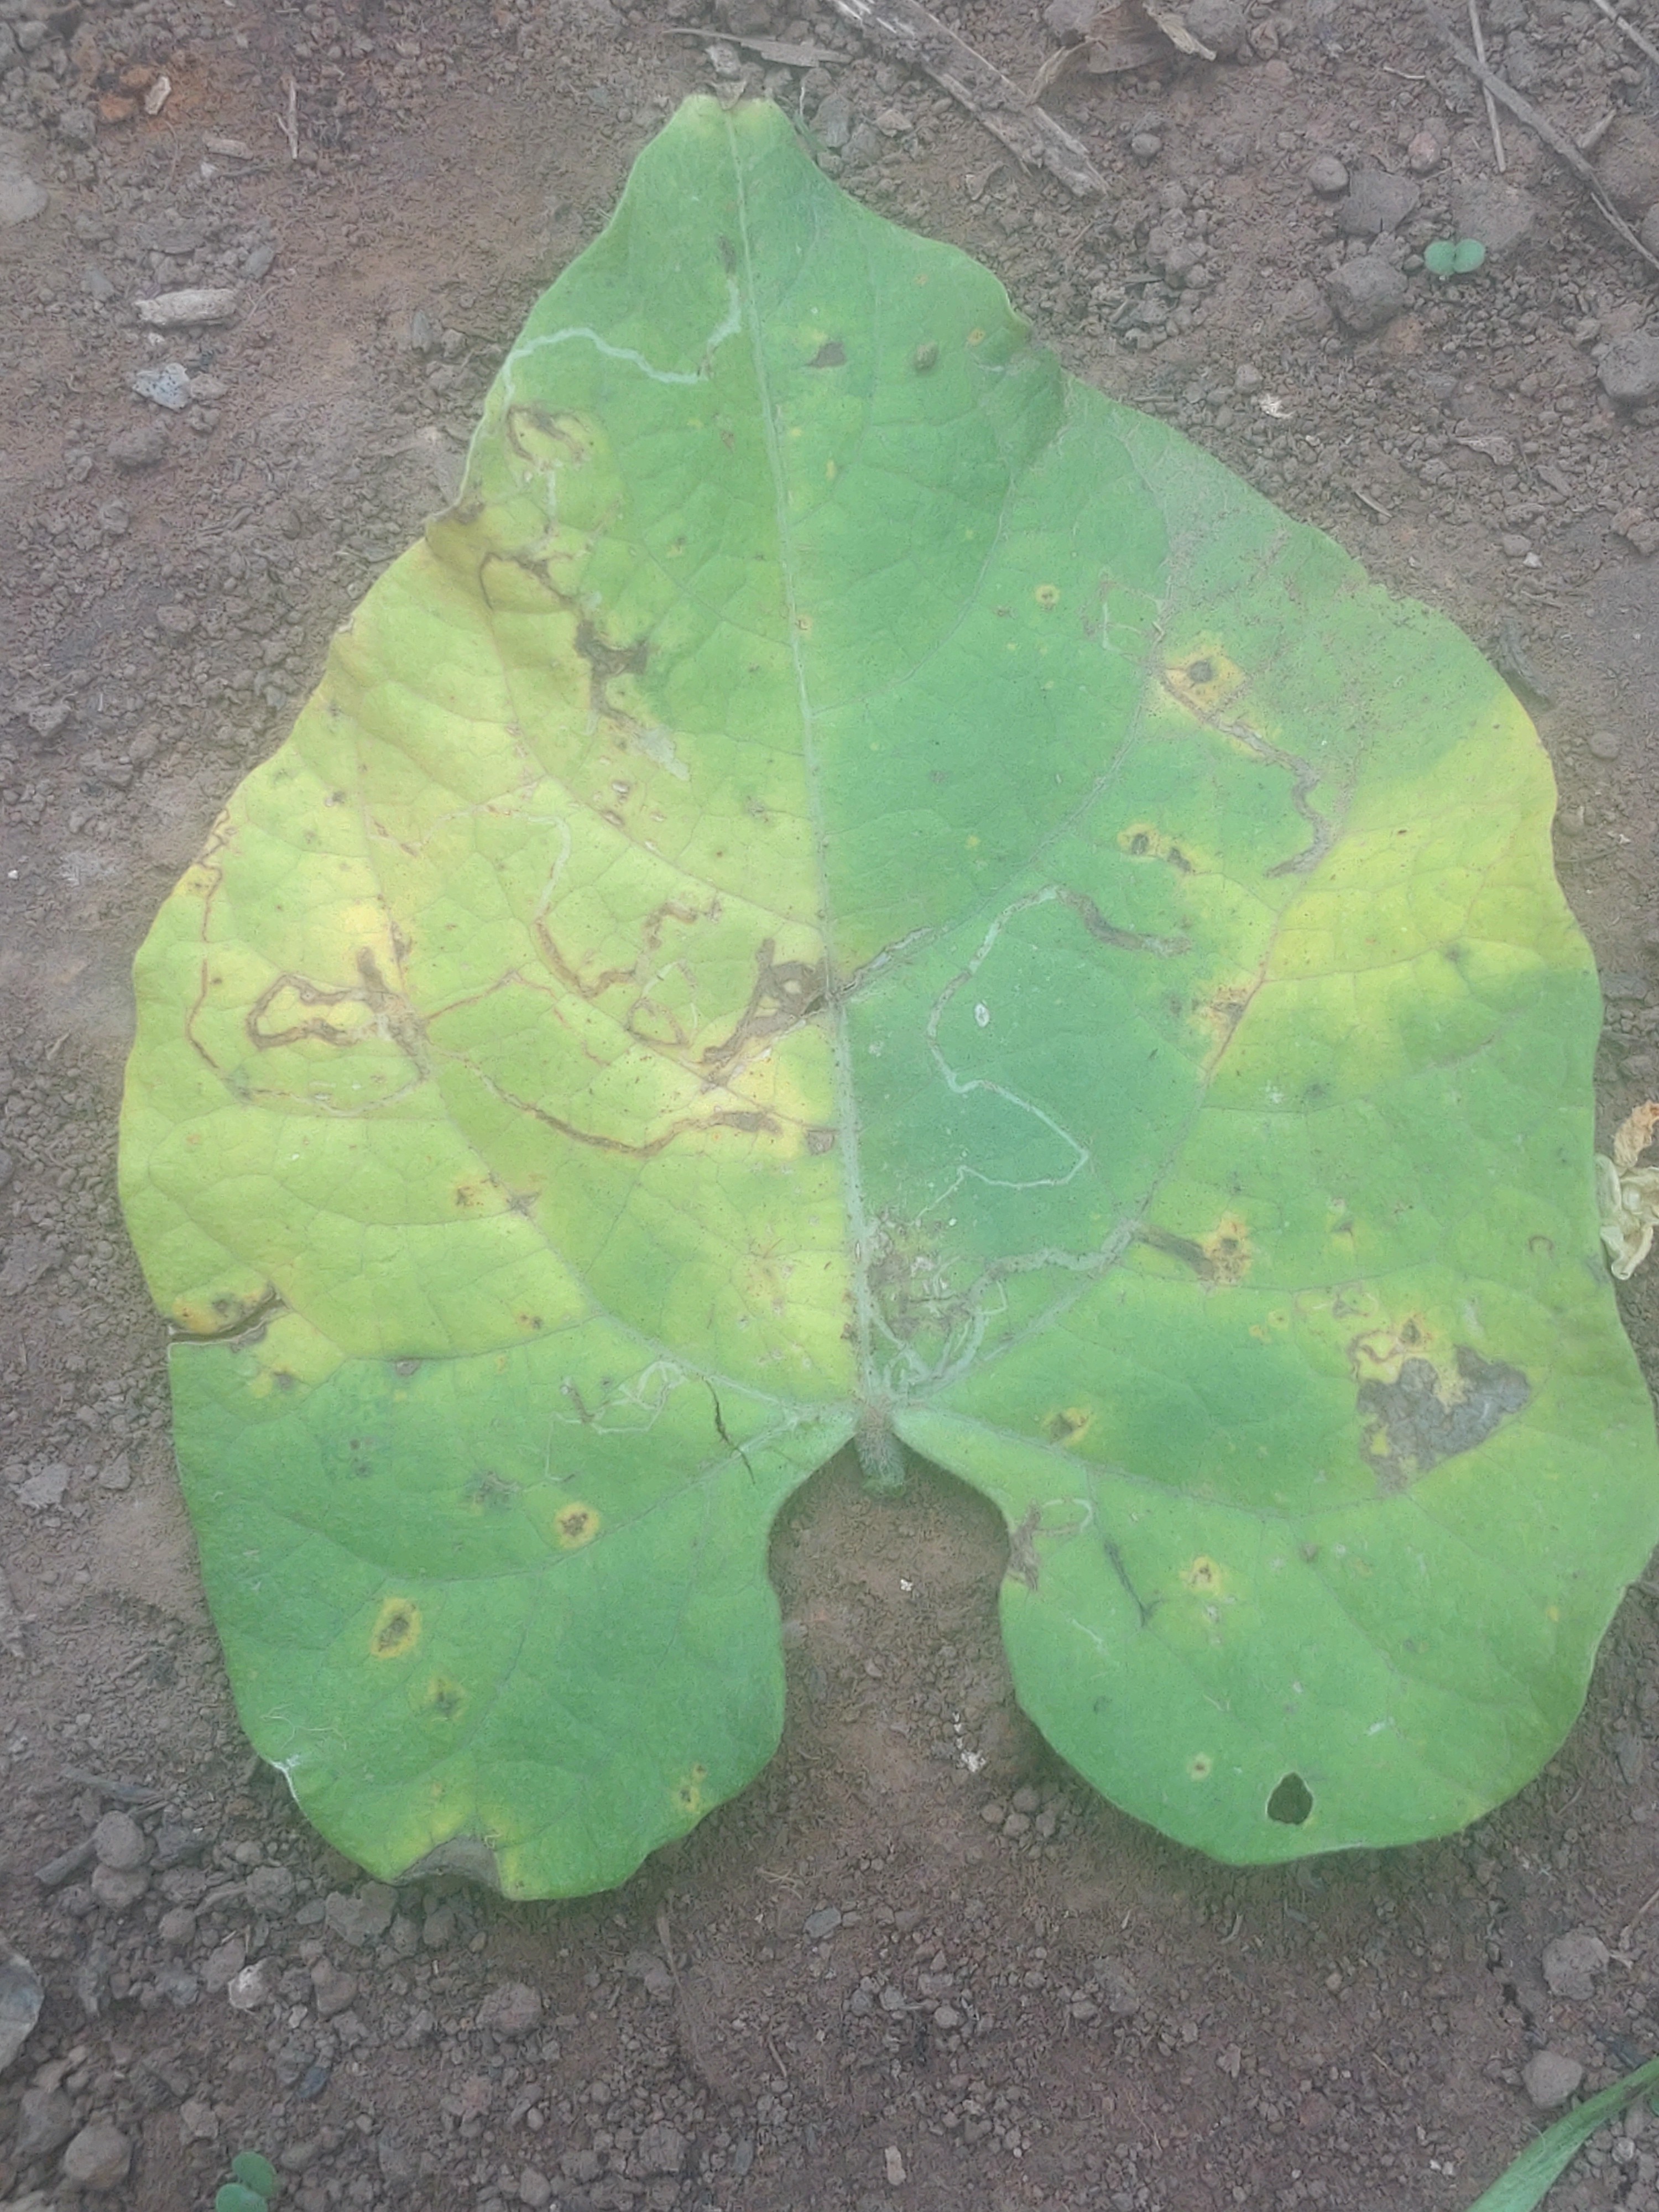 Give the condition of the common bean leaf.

anthracnose
